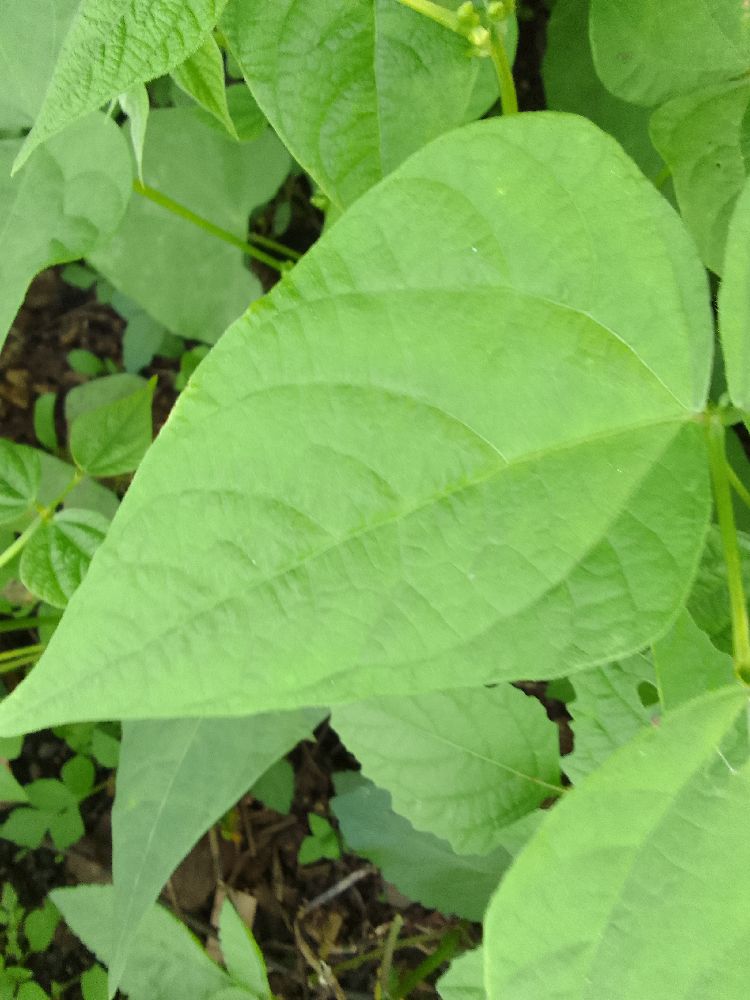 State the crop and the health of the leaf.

common bean, healthy
